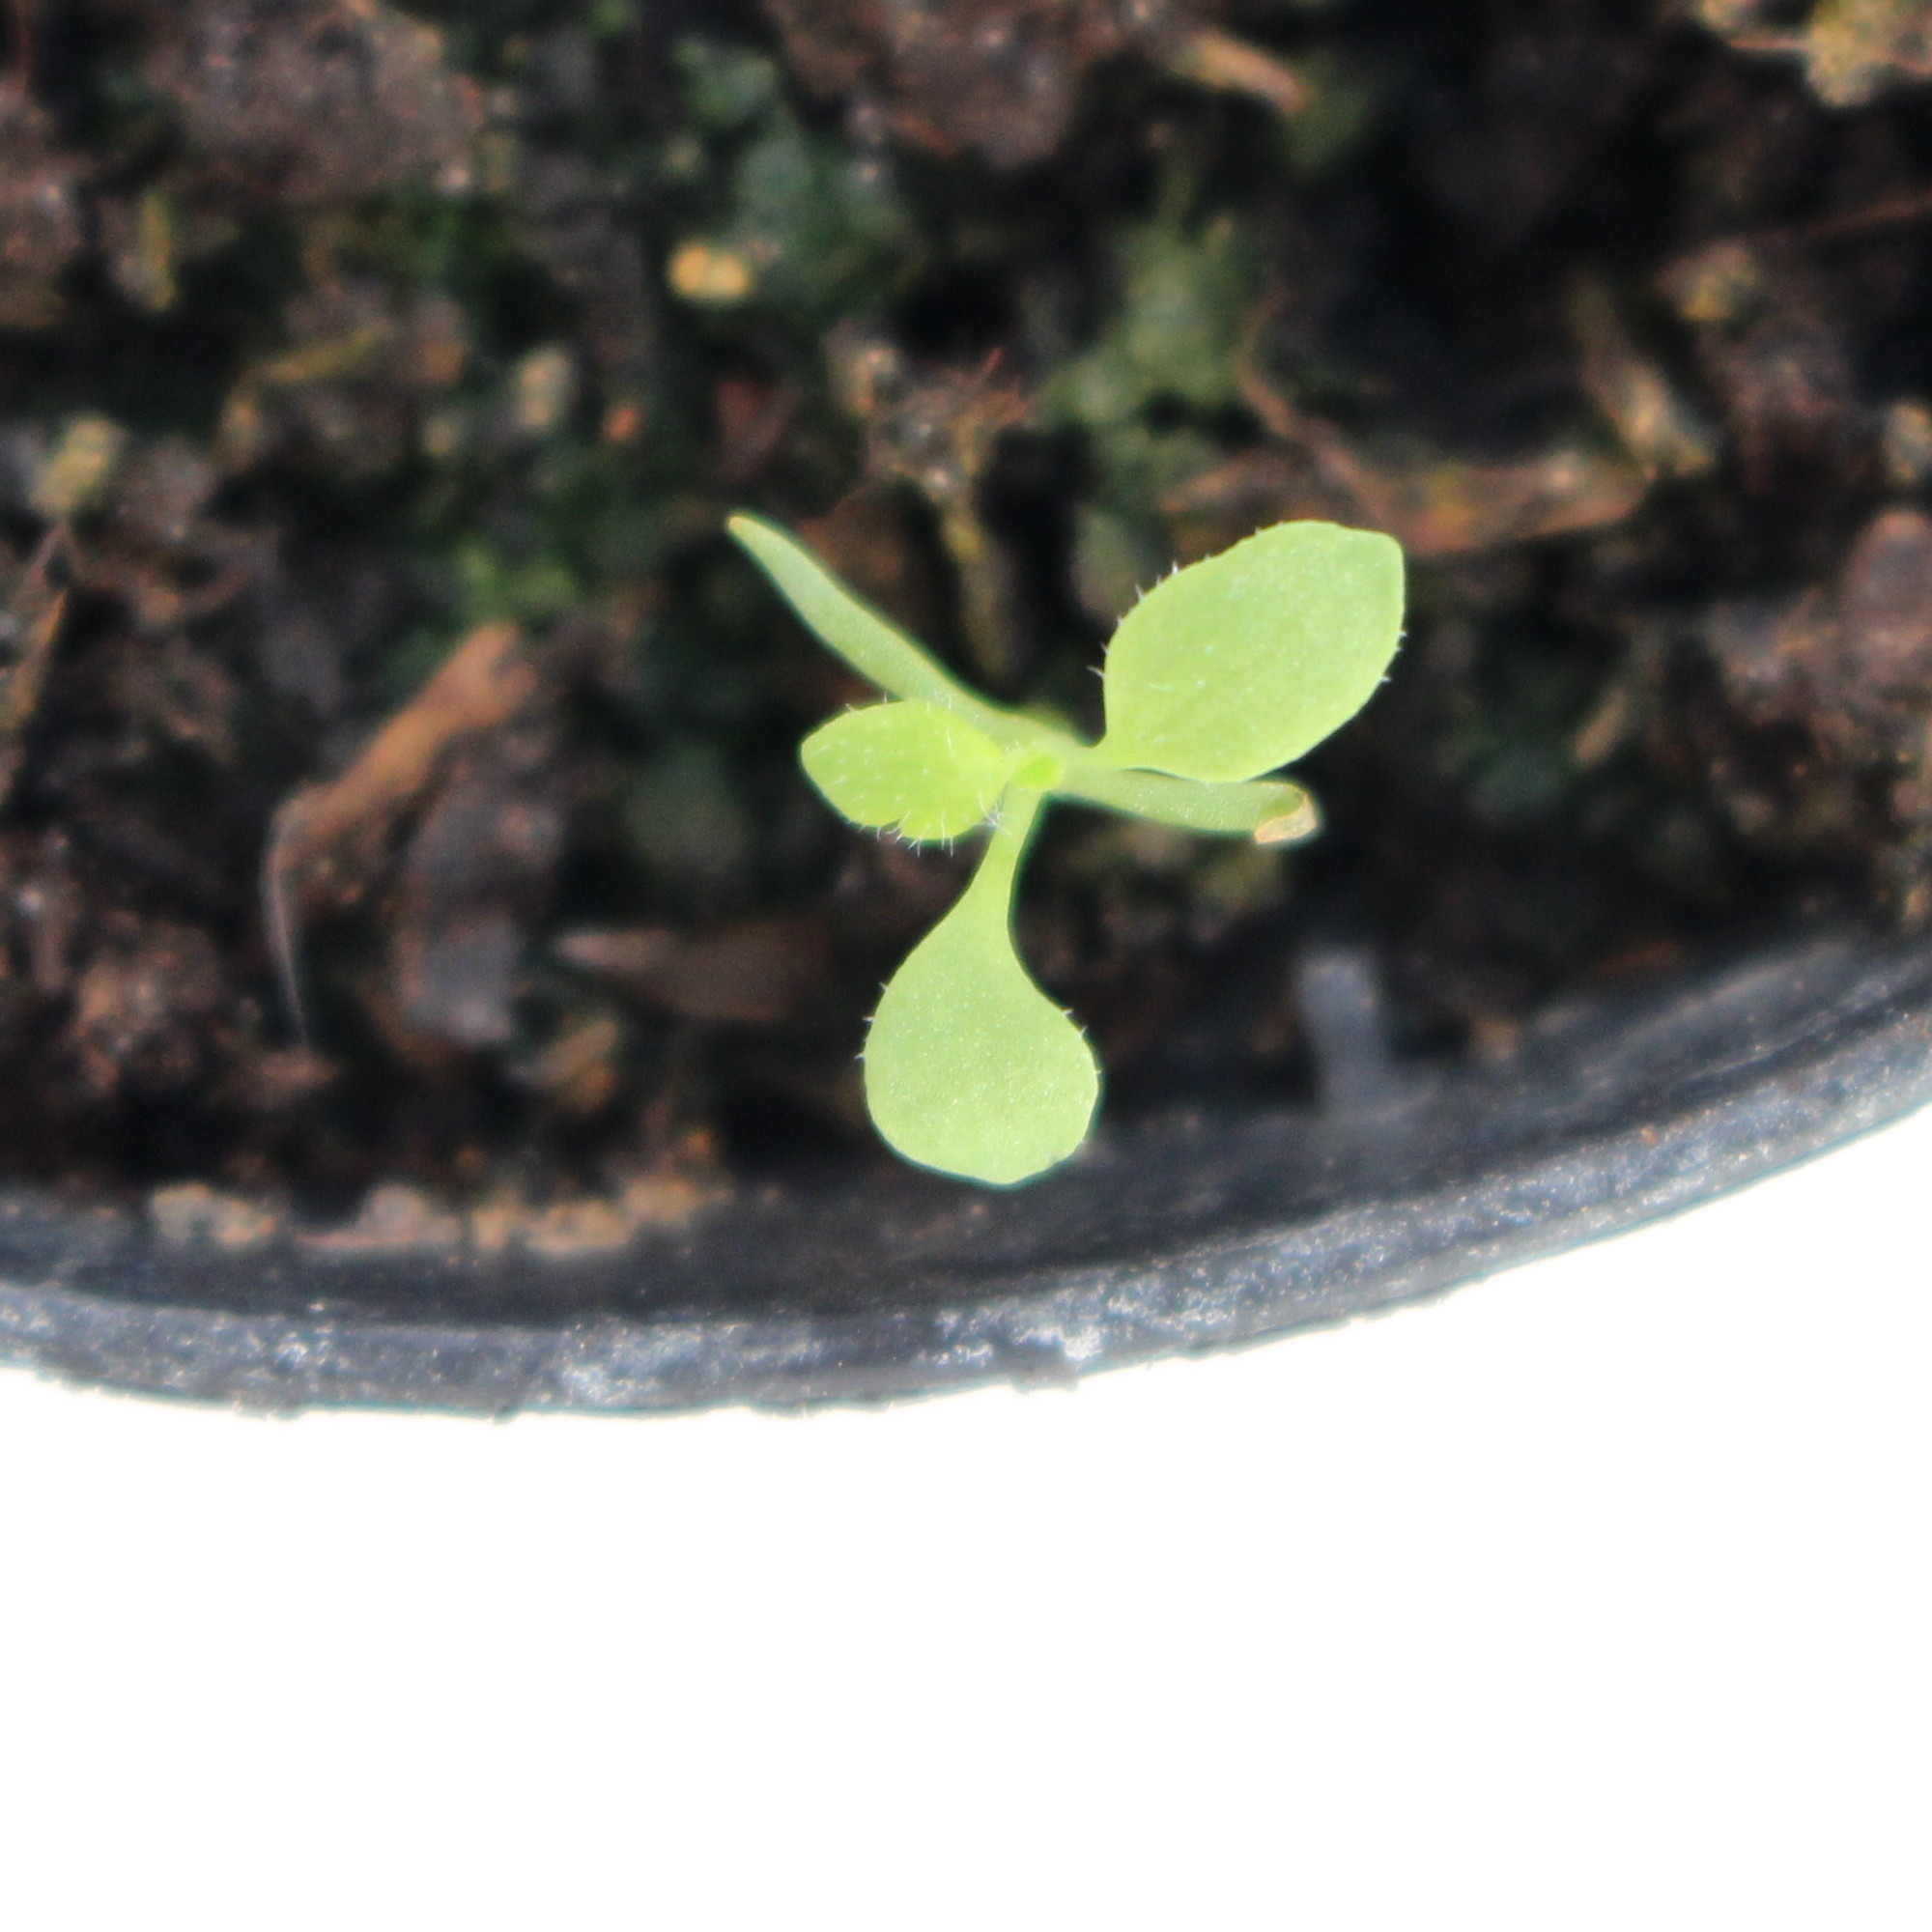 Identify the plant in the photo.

Papaver rhoeas
